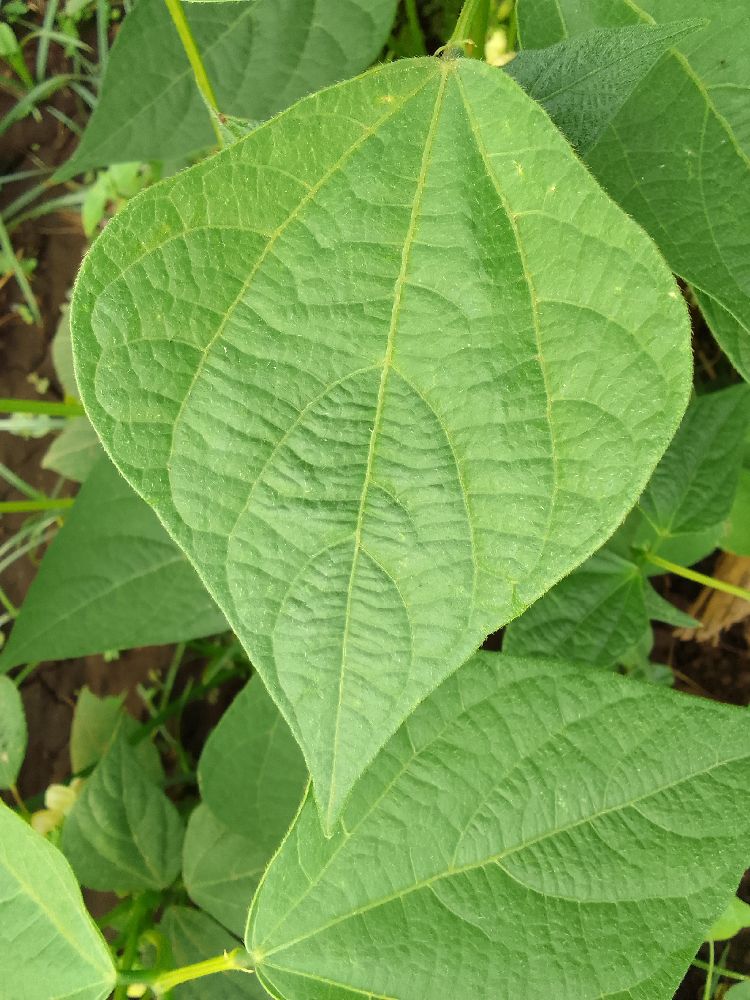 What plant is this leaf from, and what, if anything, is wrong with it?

common bean, healthy
